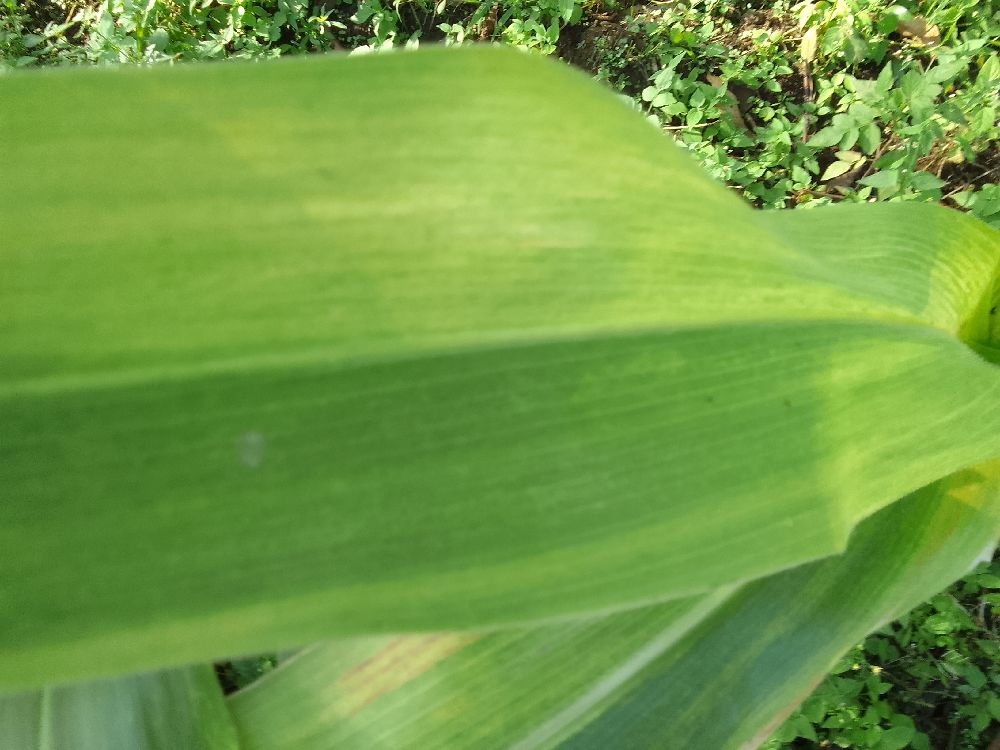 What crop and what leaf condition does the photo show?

maize, maize lethal necrosis
